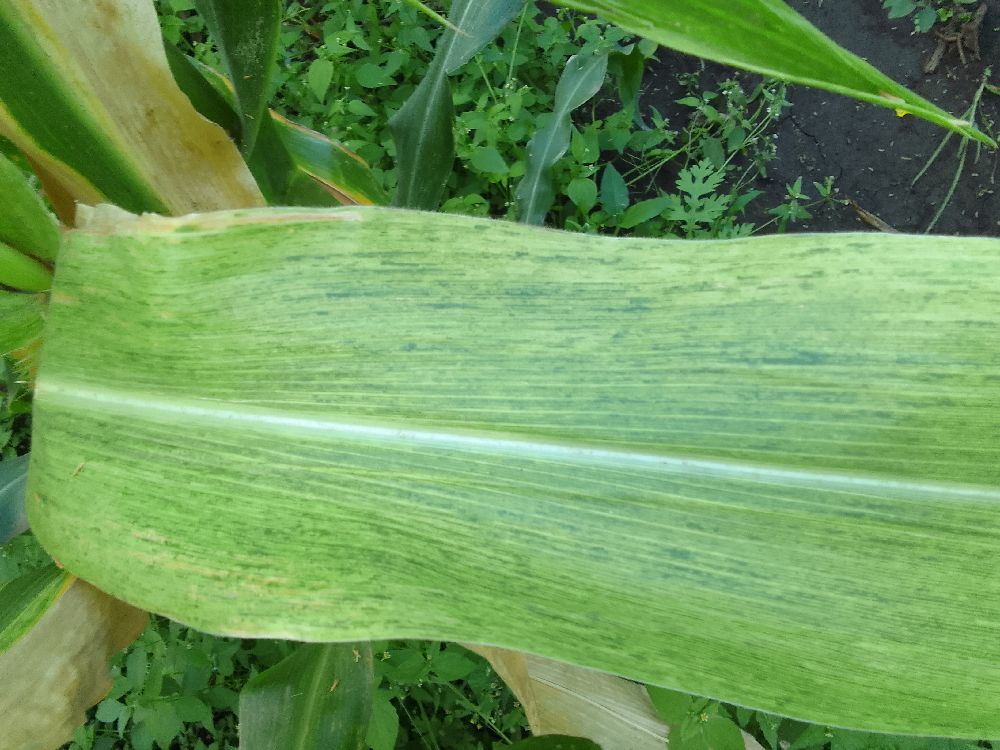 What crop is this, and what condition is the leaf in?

maize, maize lethal necrosis
